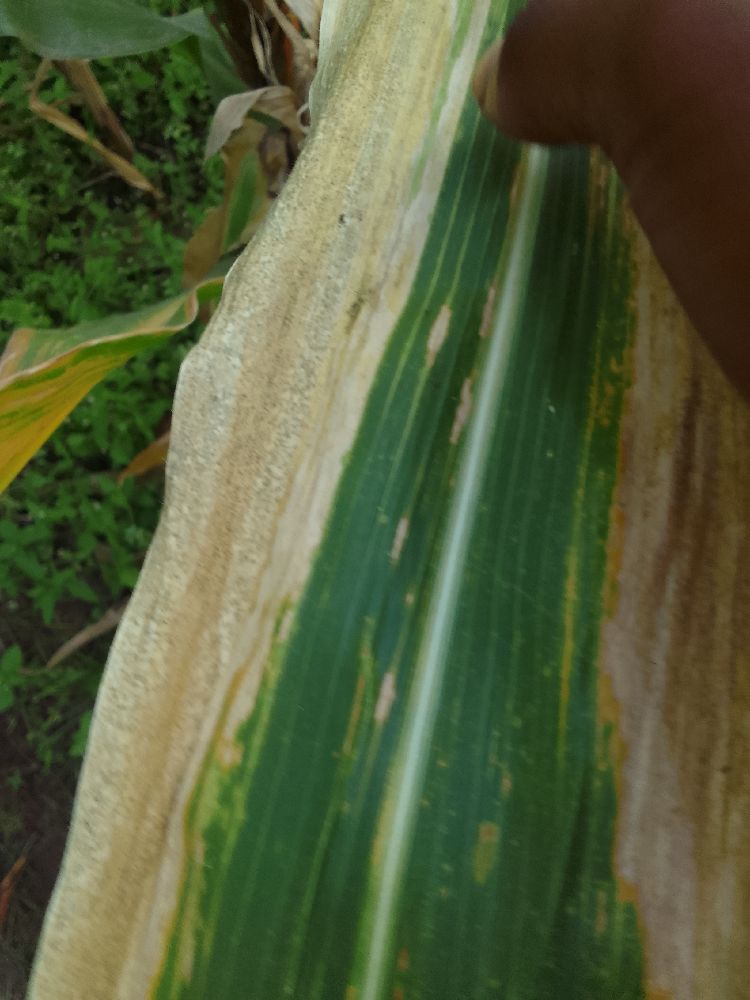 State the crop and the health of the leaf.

maize, maize lethal necrosis
